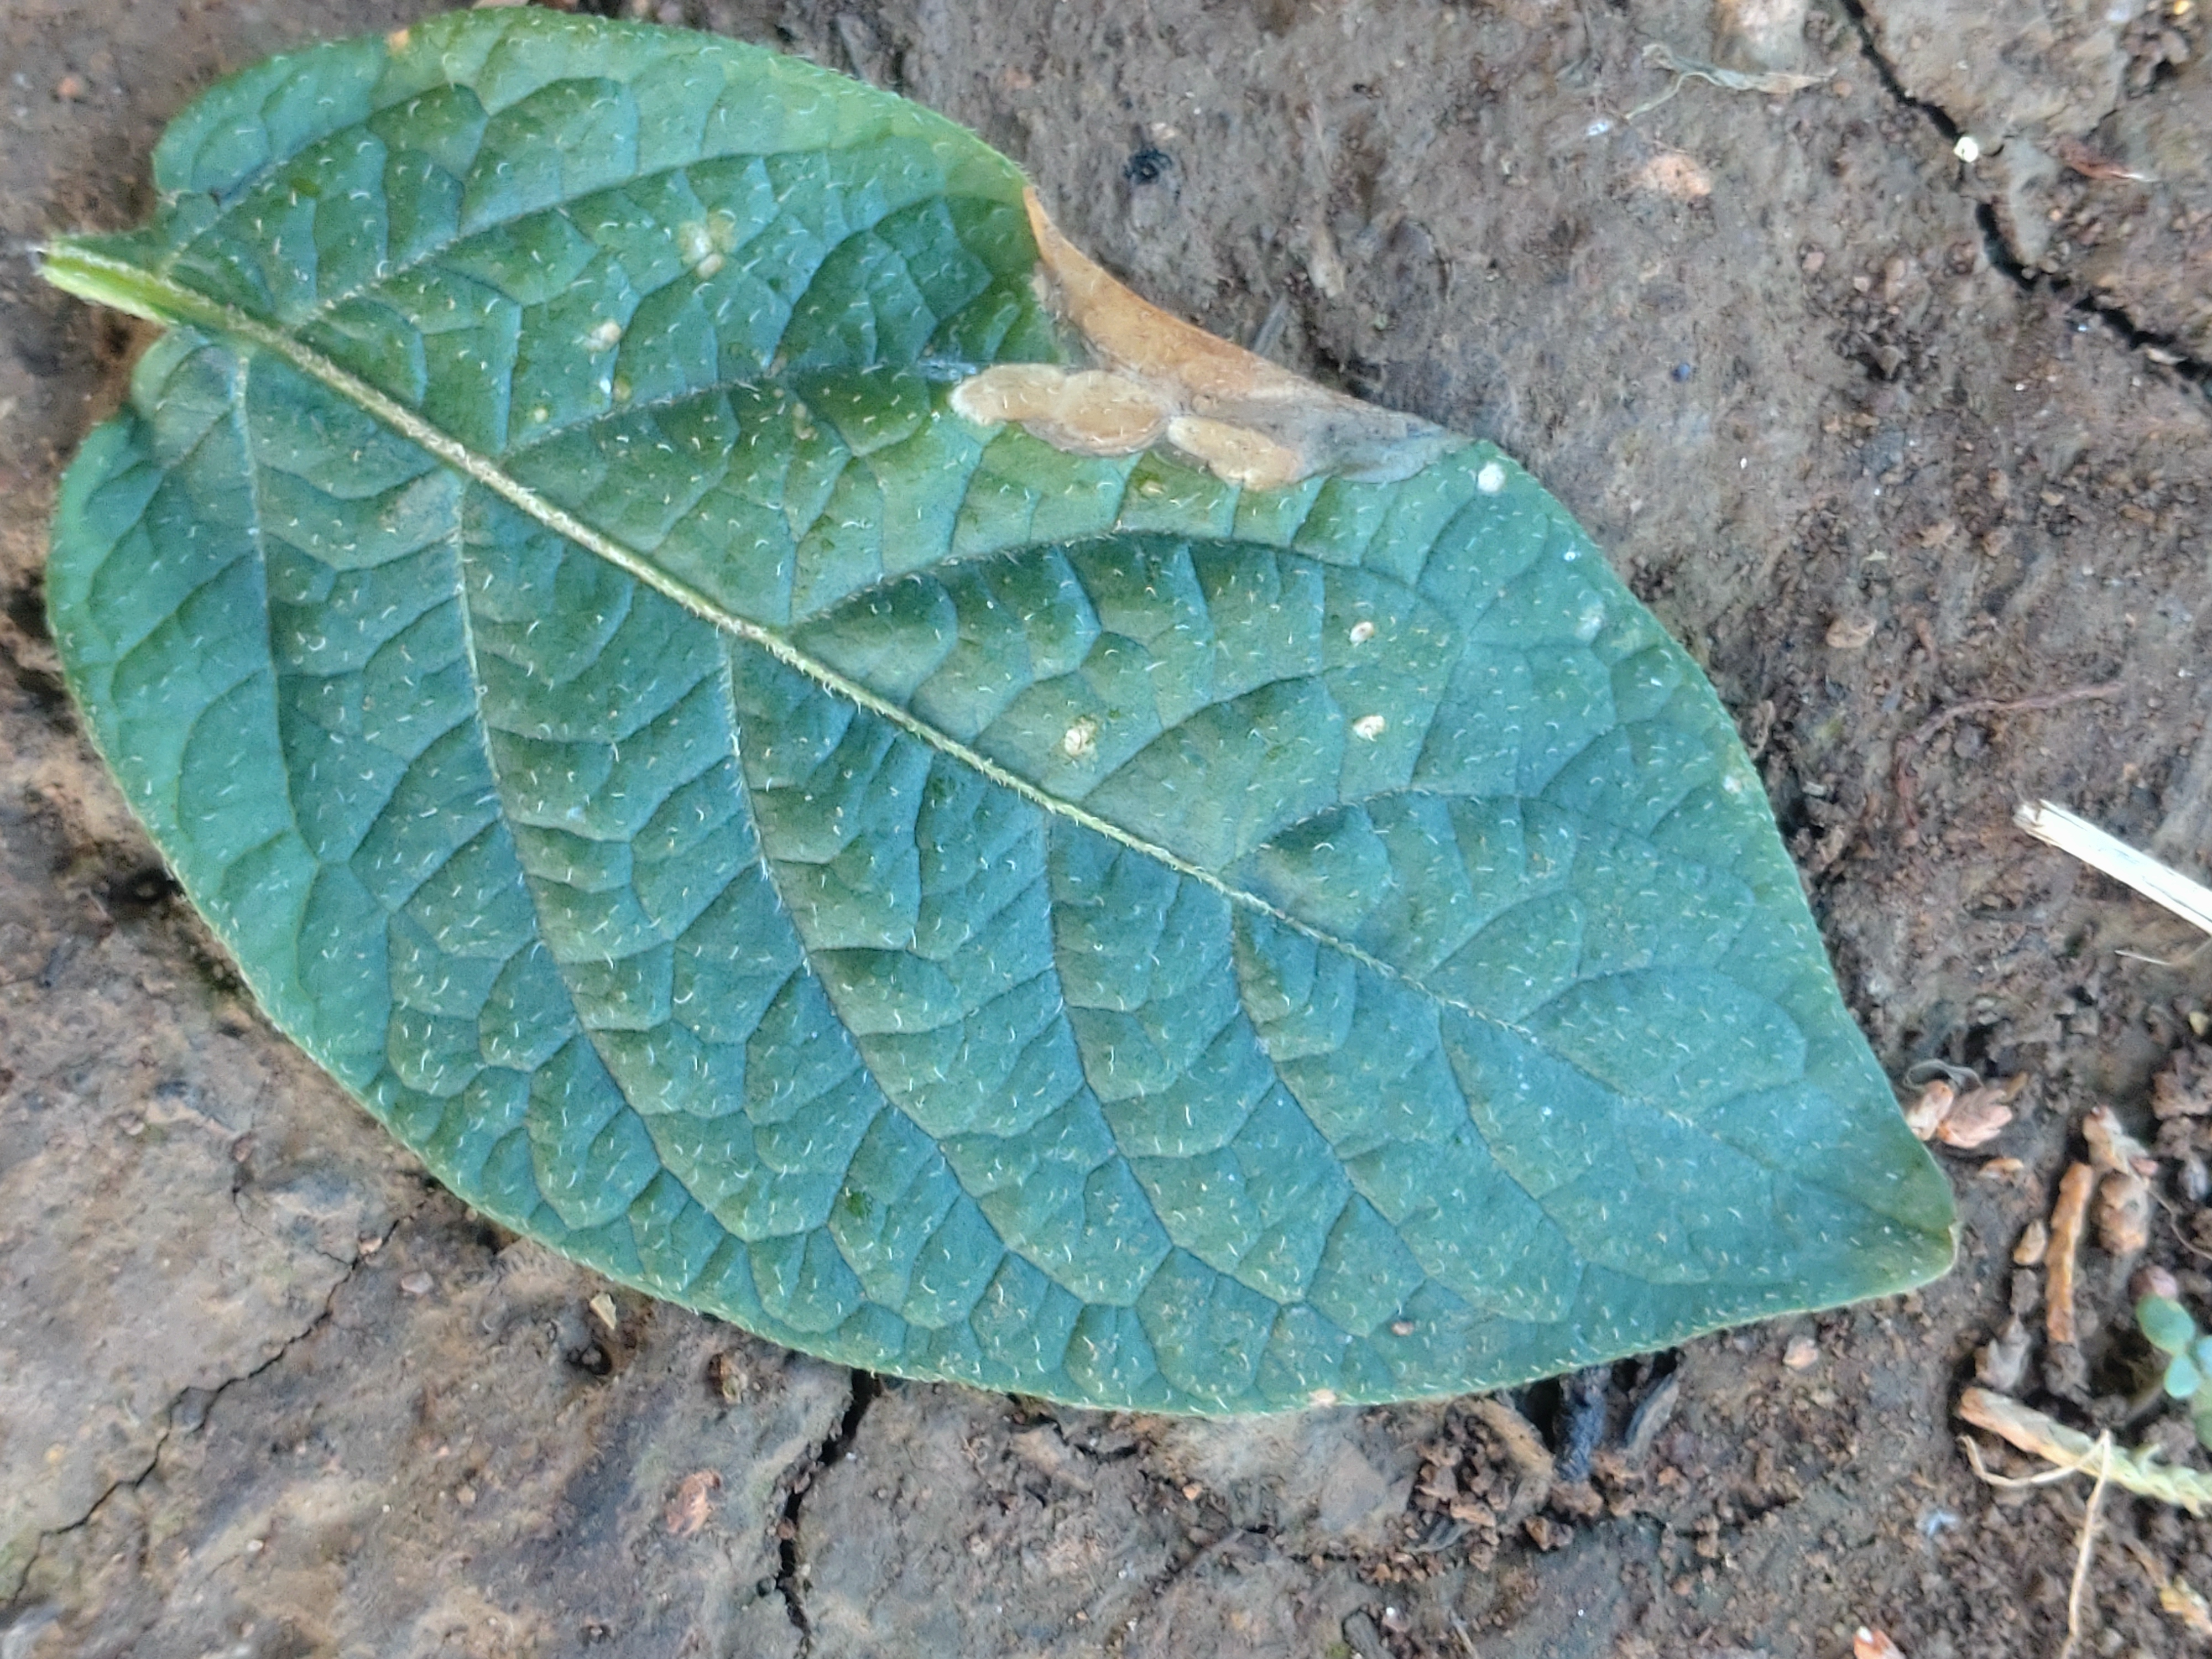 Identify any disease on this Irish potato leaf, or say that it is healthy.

early blight
